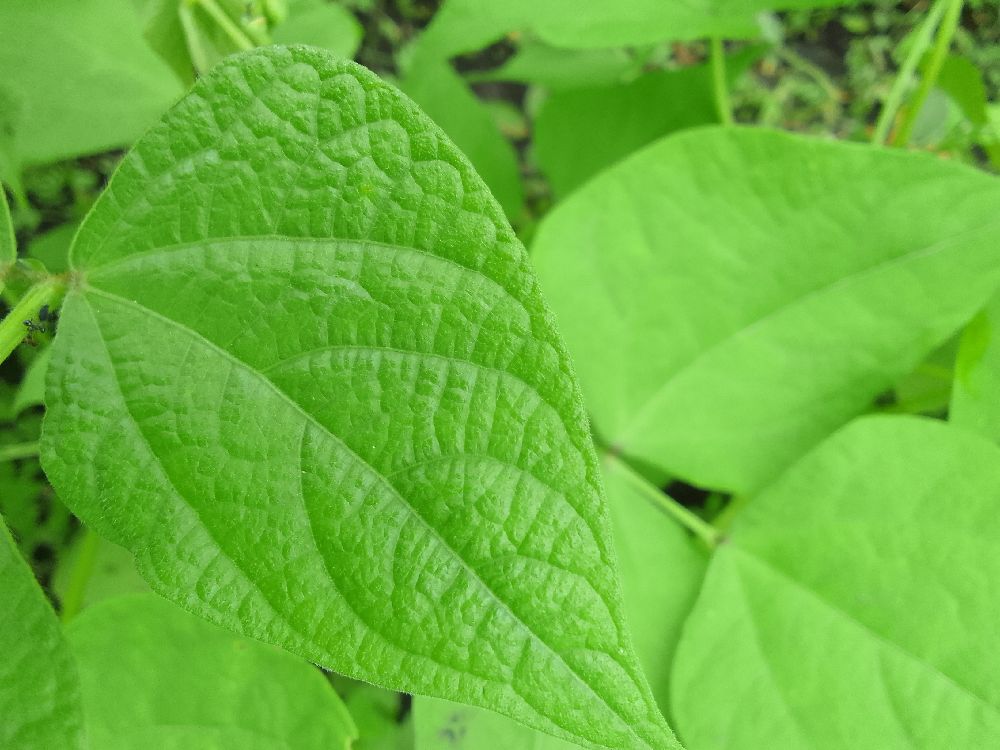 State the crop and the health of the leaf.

common bean, healthy
